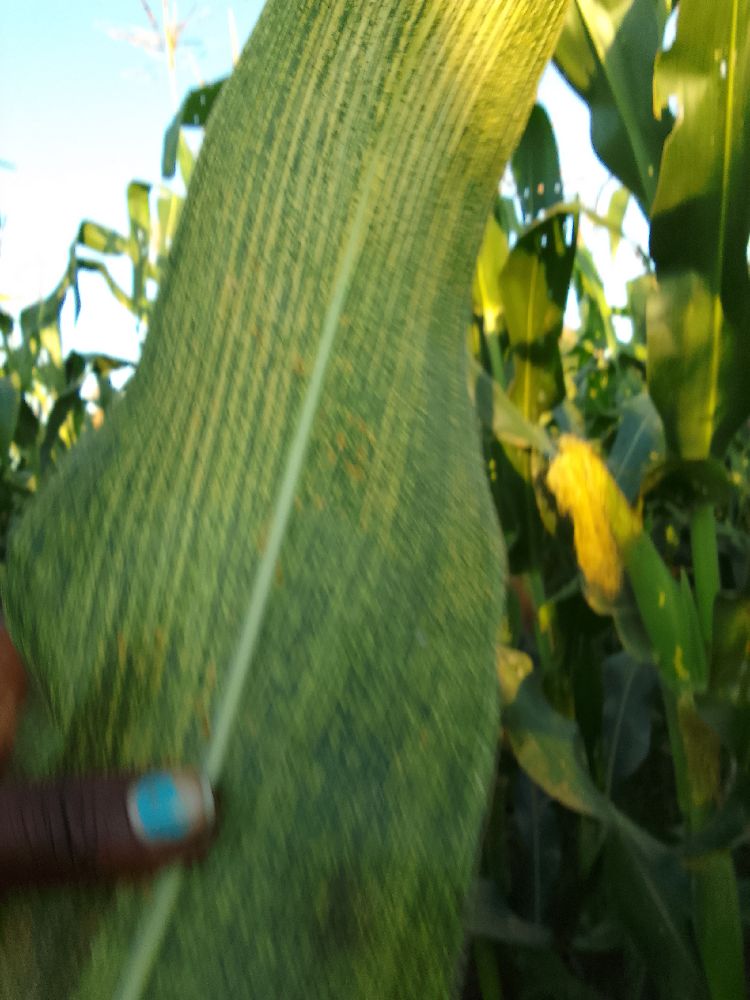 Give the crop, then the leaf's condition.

maize, maize streak virus
